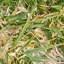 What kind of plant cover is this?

grass
